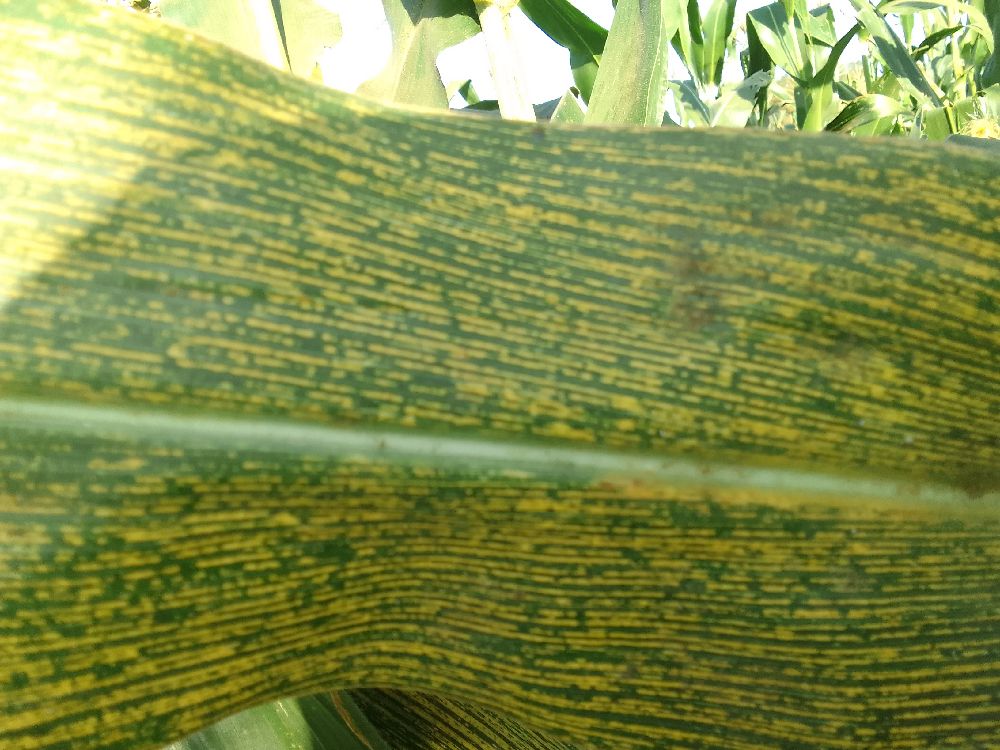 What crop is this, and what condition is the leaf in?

maize, maize streak virus
